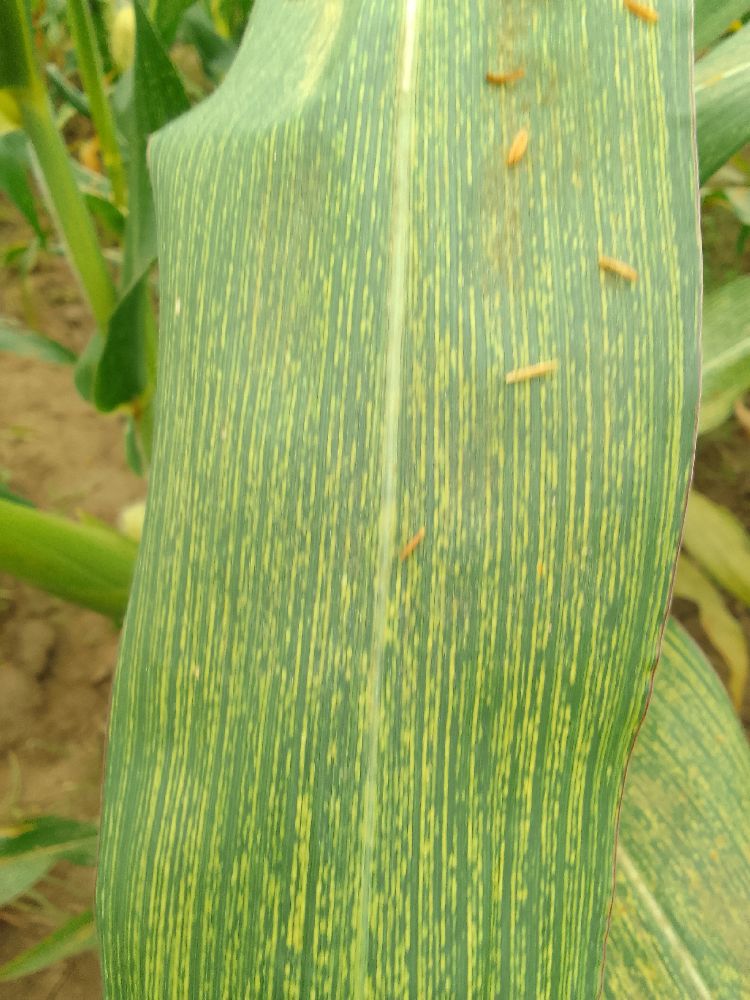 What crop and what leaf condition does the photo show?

maize, maize streak virus
